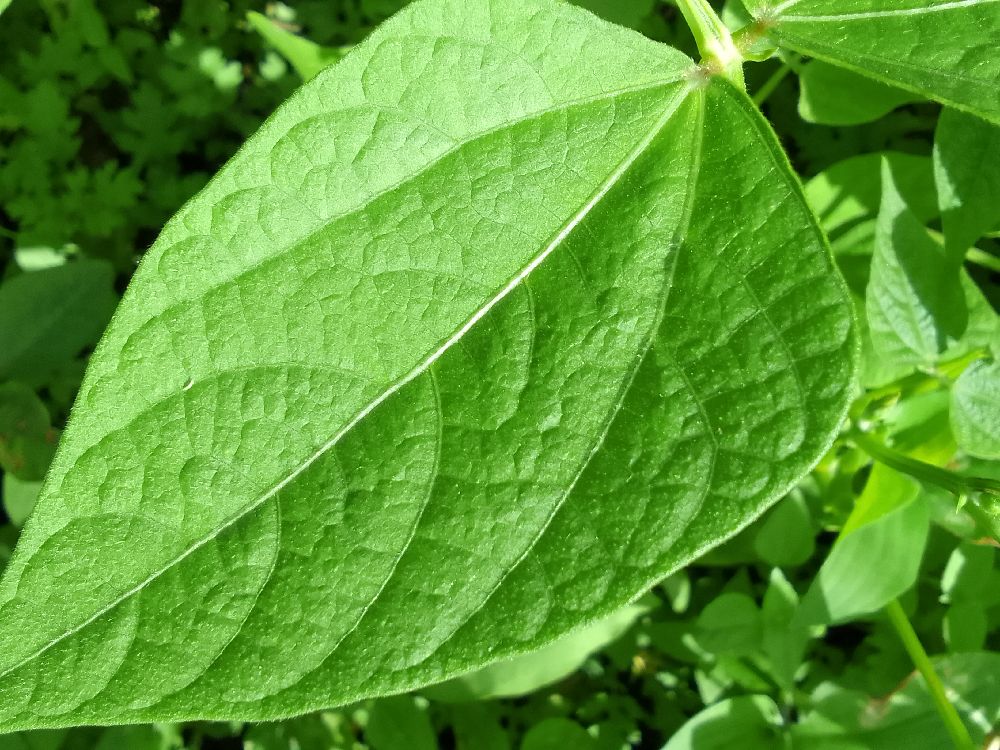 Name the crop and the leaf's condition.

common bean, healthy
